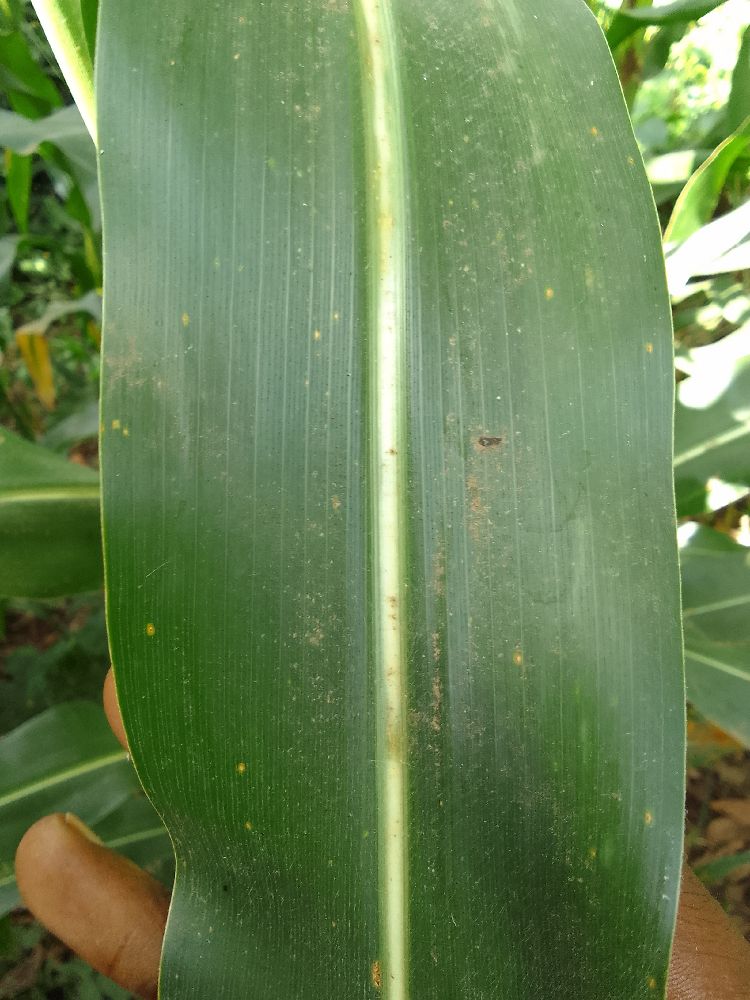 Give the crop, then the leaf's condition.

maize, healthy
